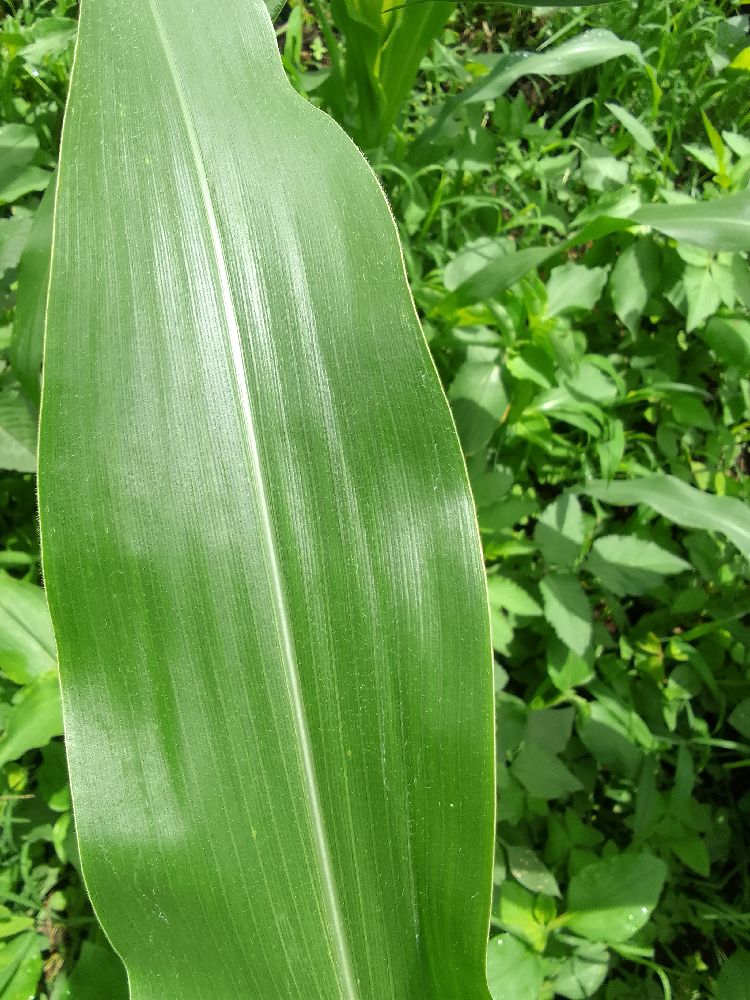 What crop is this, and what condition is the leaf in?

maize, healthy
